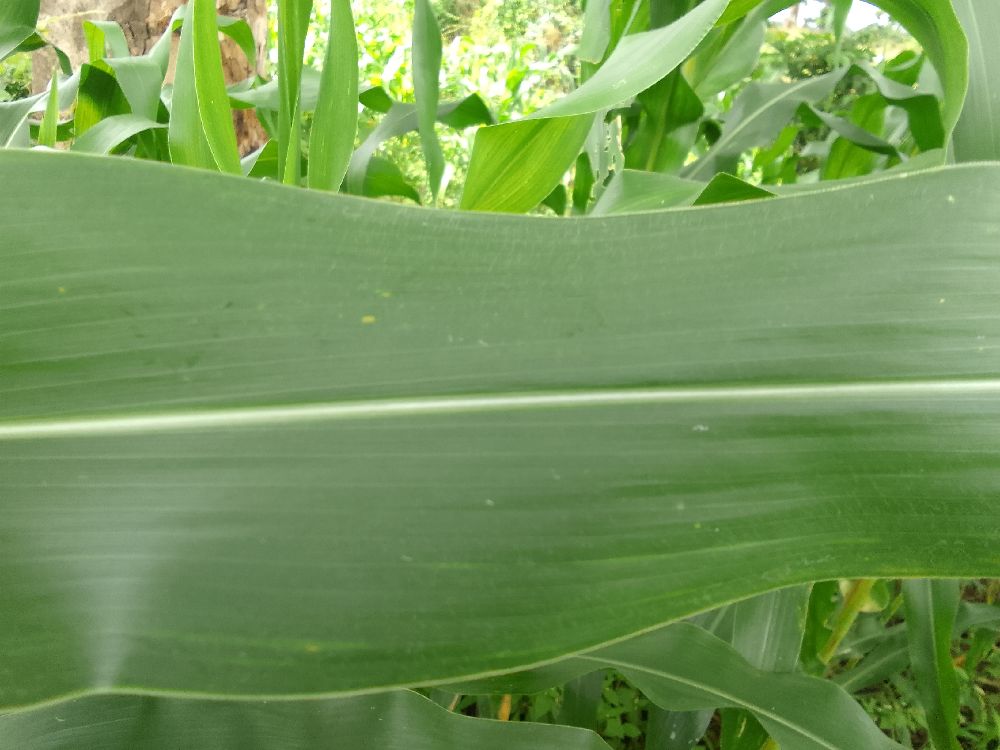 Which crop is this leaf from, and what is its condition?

maize, healthy
